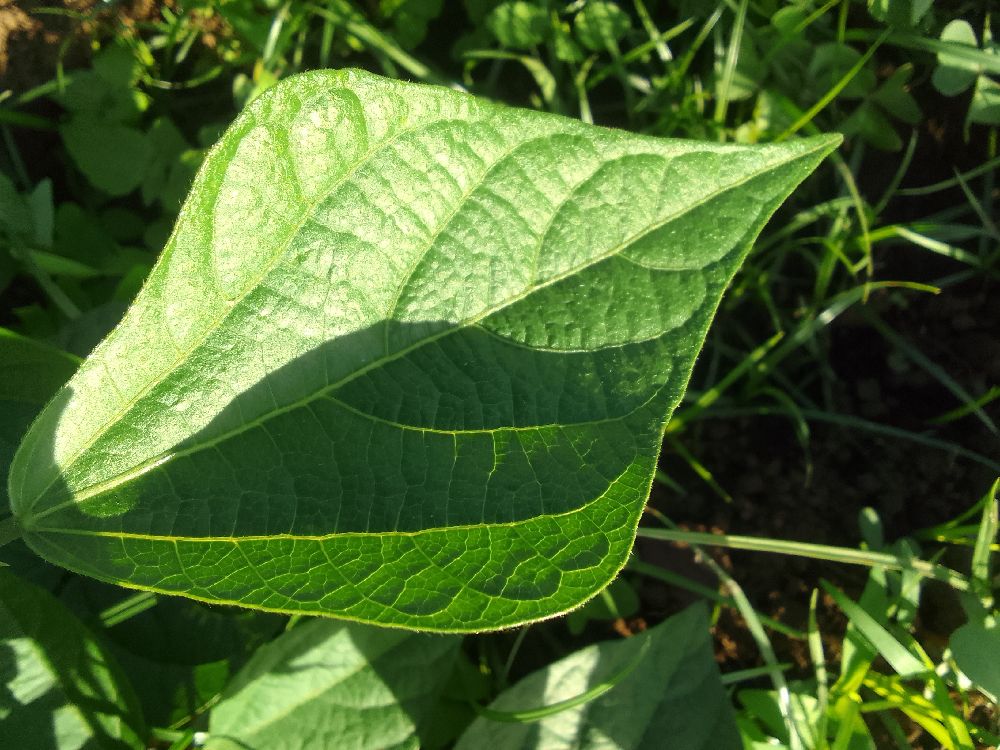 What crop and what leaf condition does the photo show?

common bean, healthy
